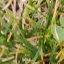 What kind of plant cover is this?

unstructured weed
